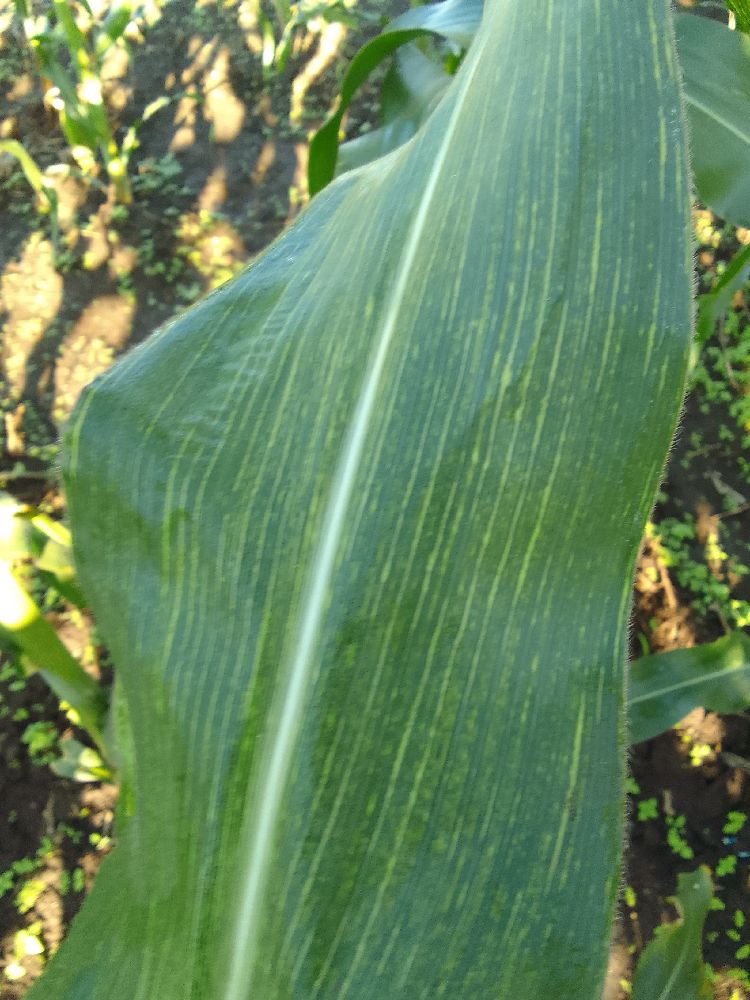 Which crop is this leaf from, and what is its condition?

maize, maize streak virus
